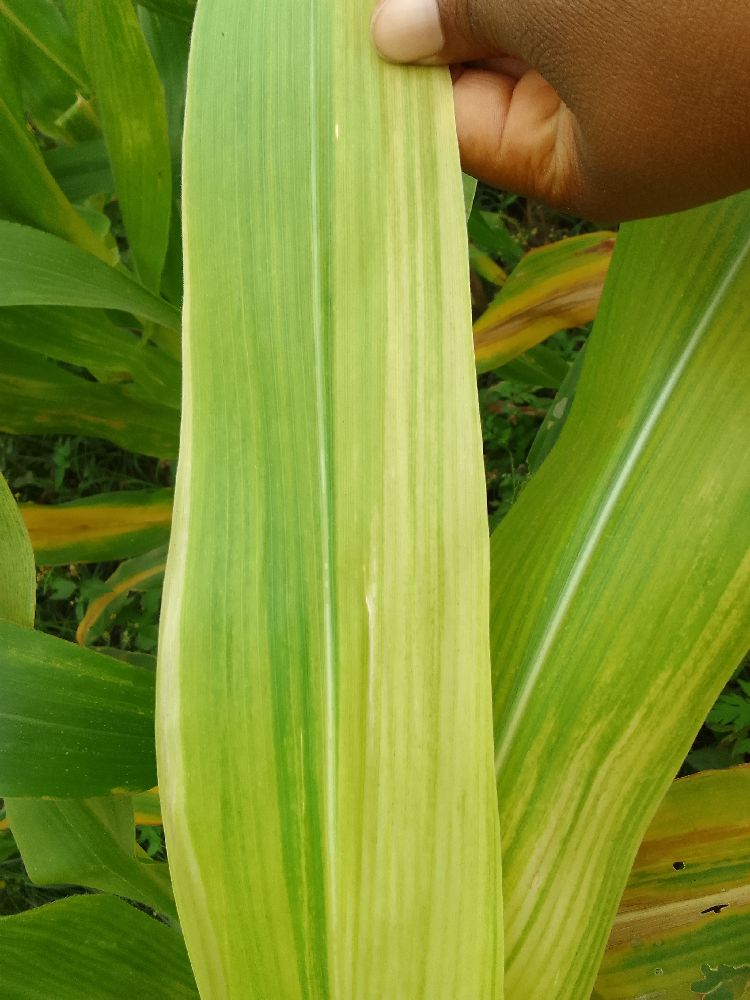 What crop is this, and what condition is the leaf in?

maize, maize lethal necrosis
